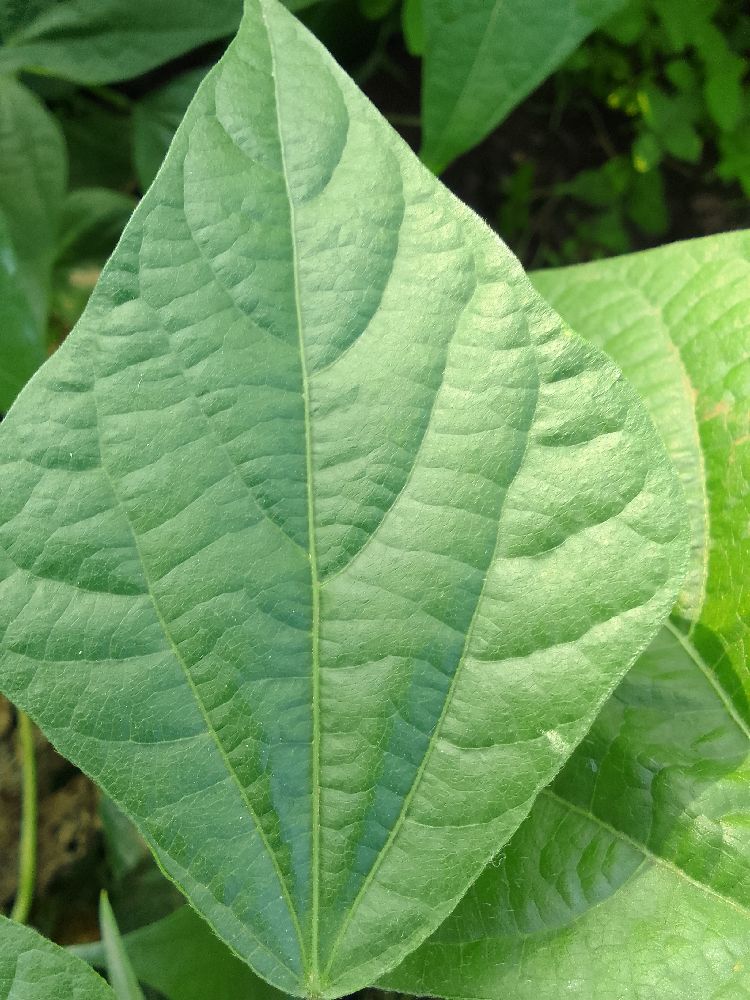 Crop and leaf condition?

common bean, healthy
